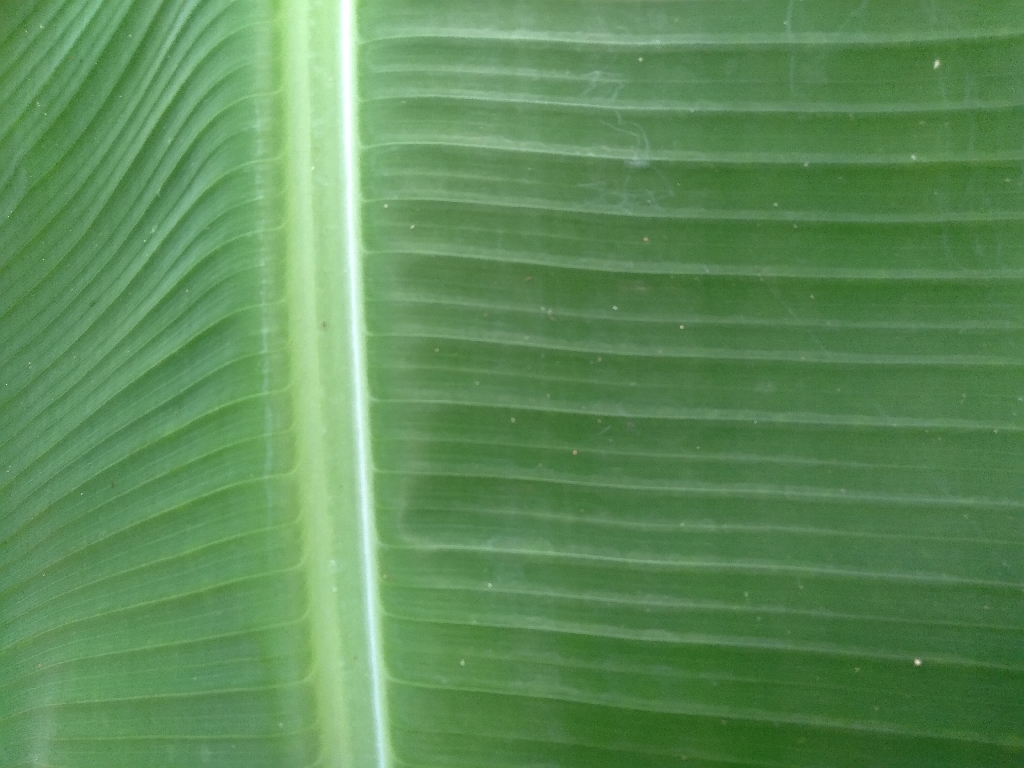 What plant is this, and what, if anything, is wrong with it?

banana, healthy
